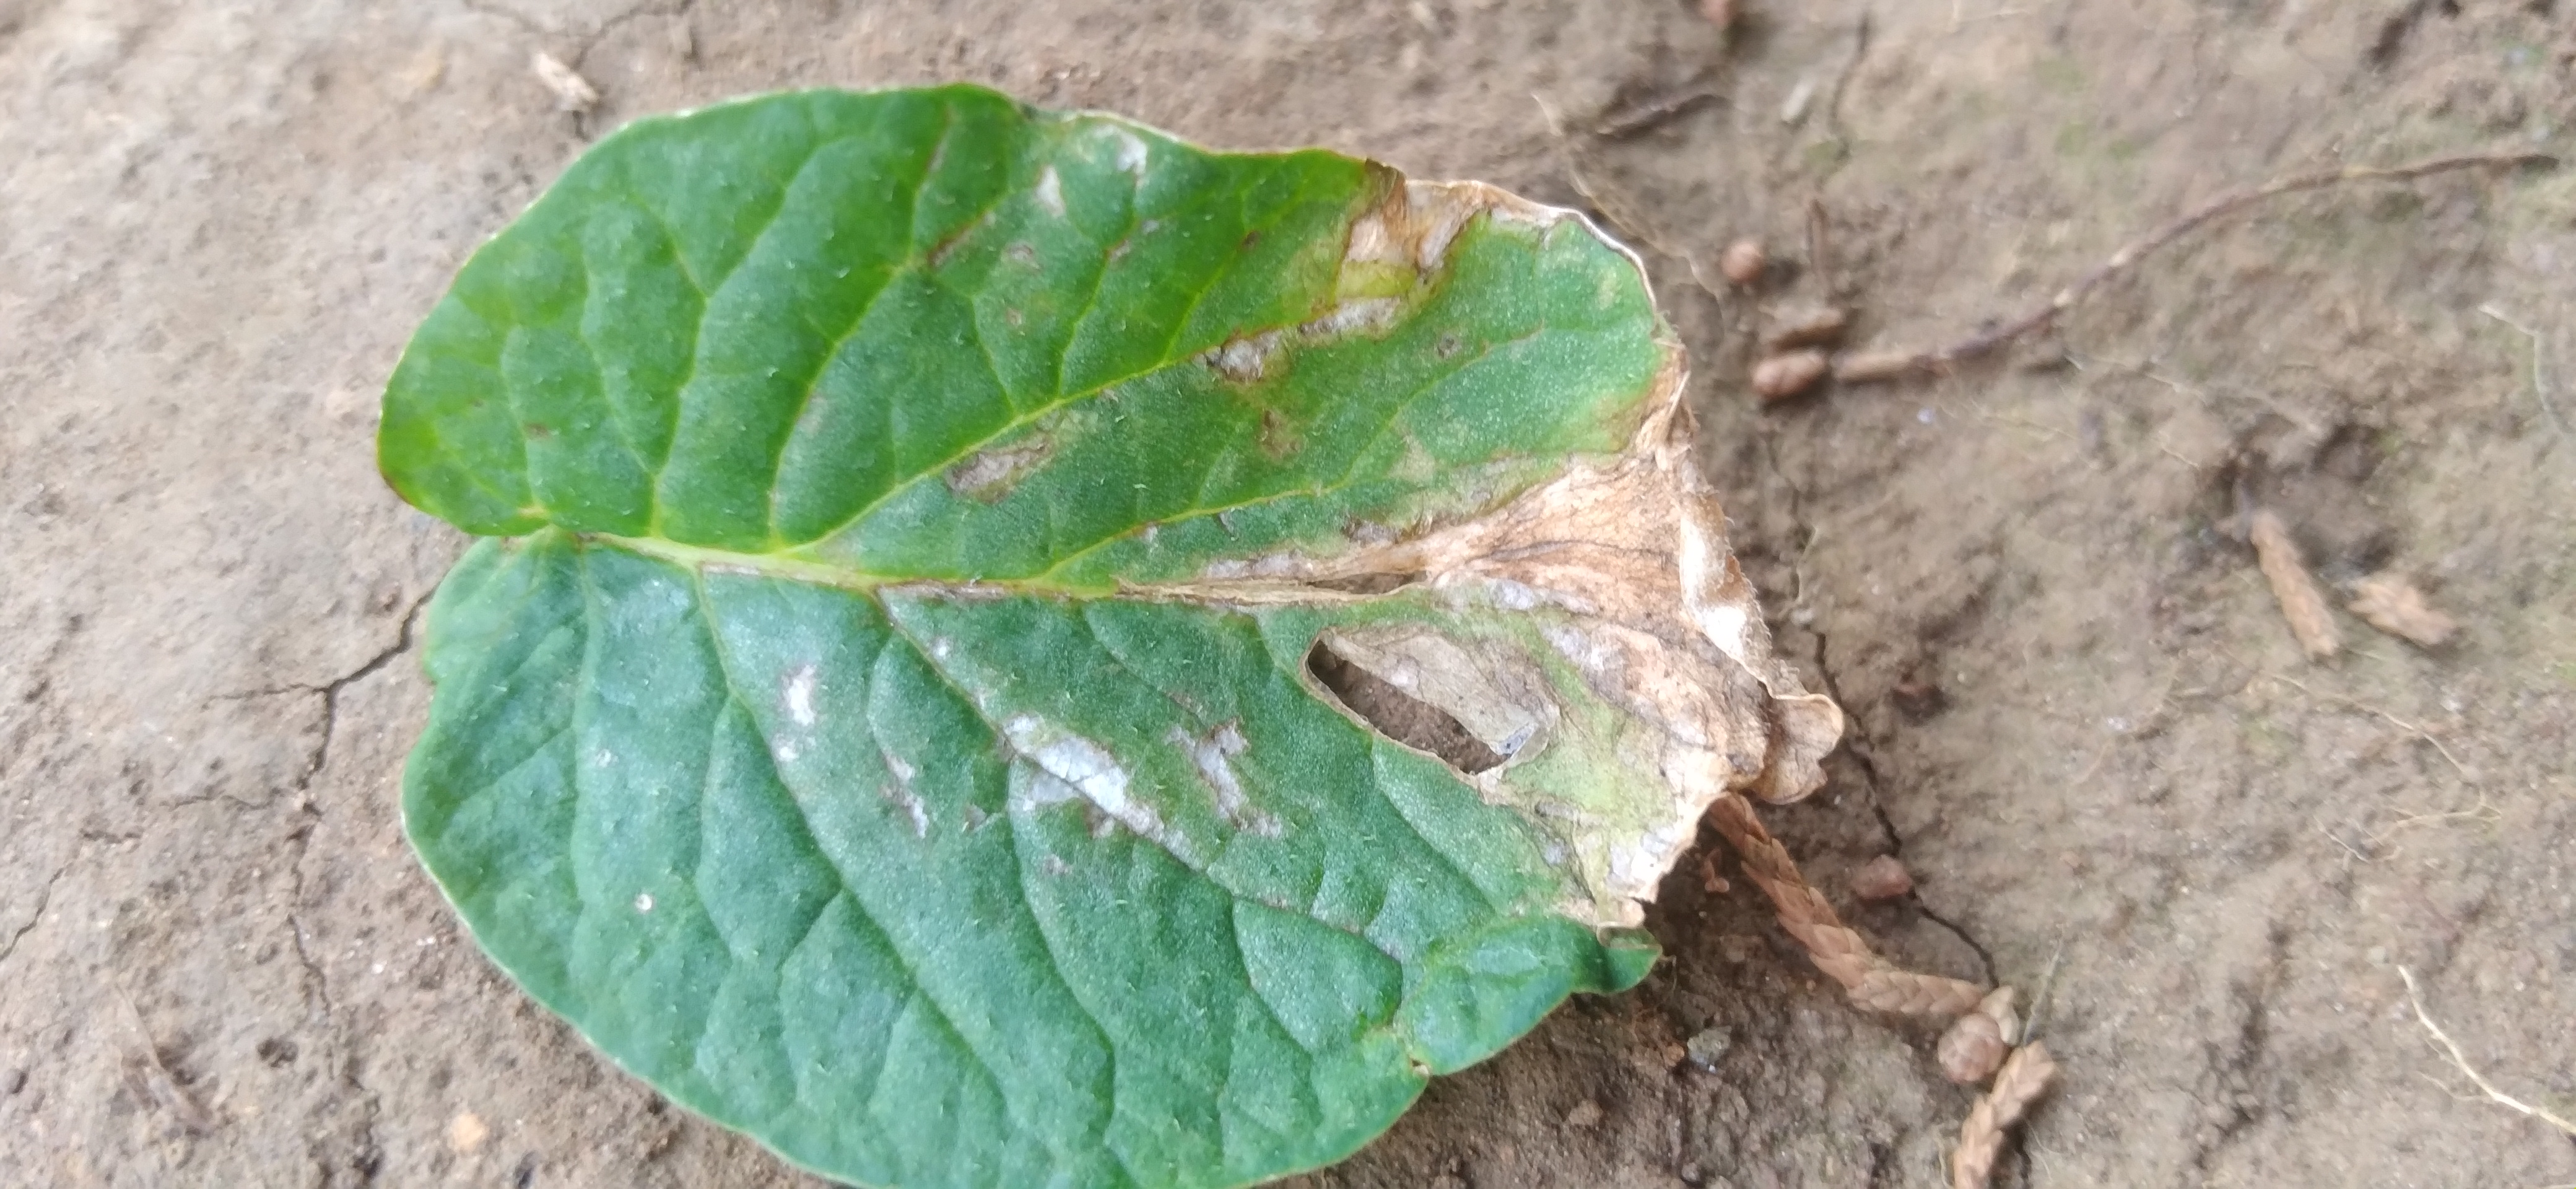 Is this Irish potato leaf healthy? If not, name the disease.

early blight
